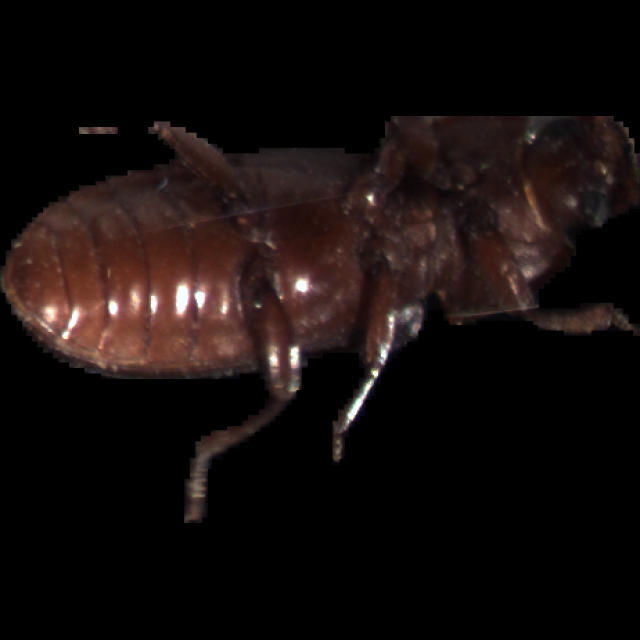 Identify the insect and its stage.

mealworm beetle
